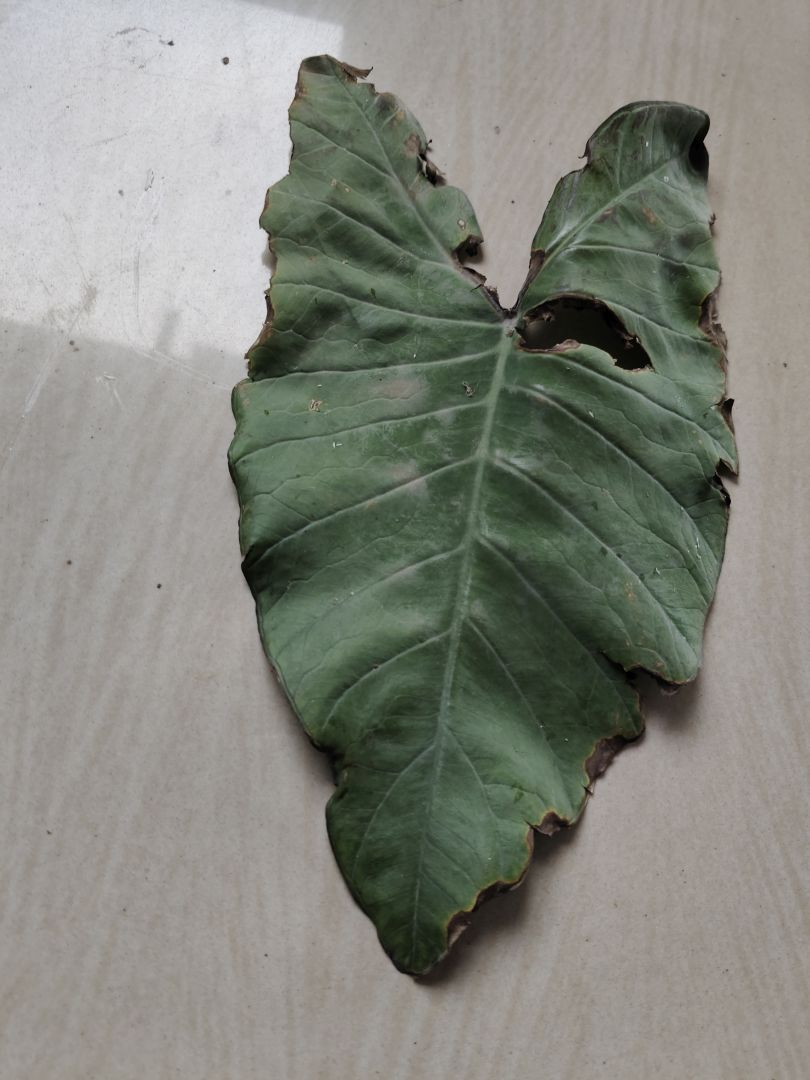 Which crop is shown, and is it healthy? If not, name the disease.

taro, leaf blight
